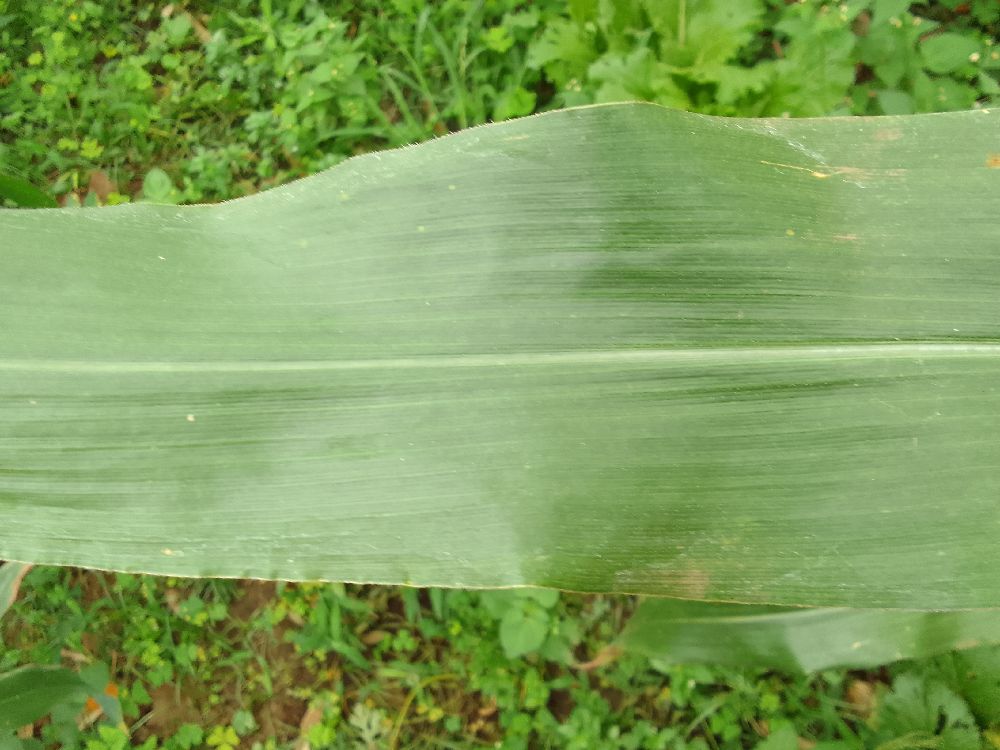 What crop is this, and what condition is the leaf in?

maize, healthy
